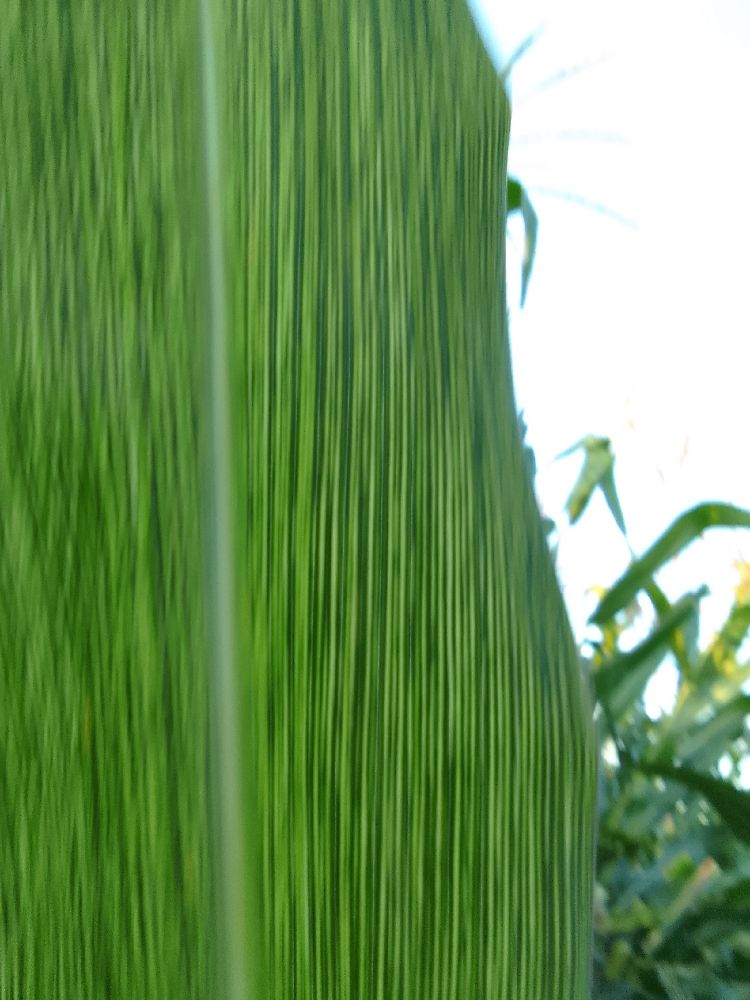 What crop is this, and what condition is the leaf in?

maize, maize streak virus
